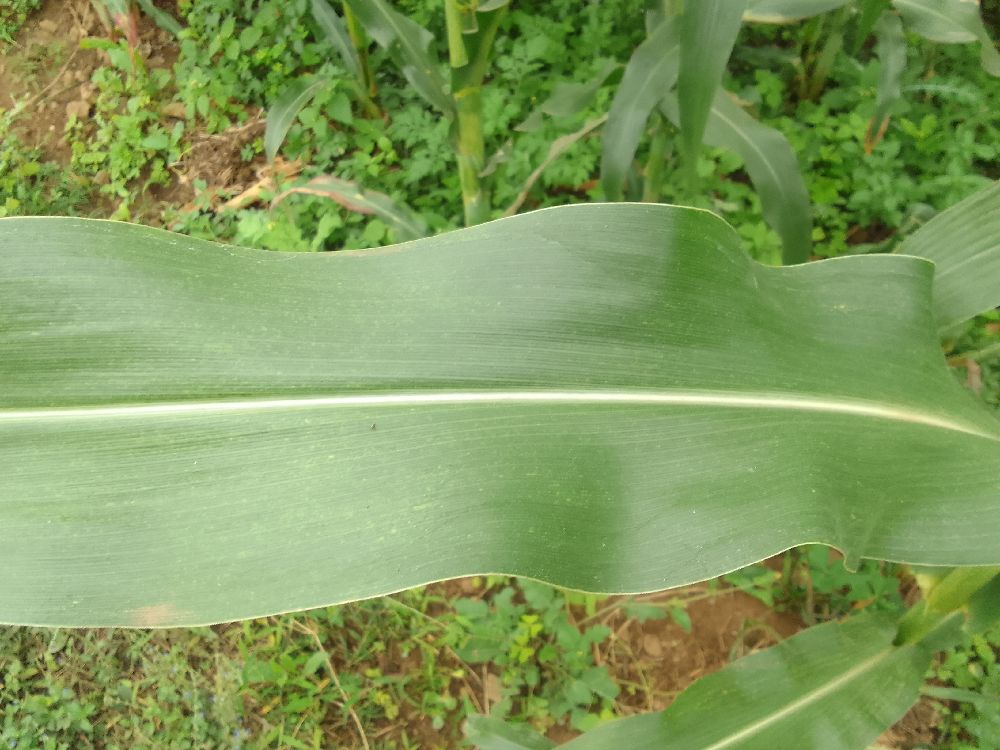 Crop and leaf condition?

maize, healthy
